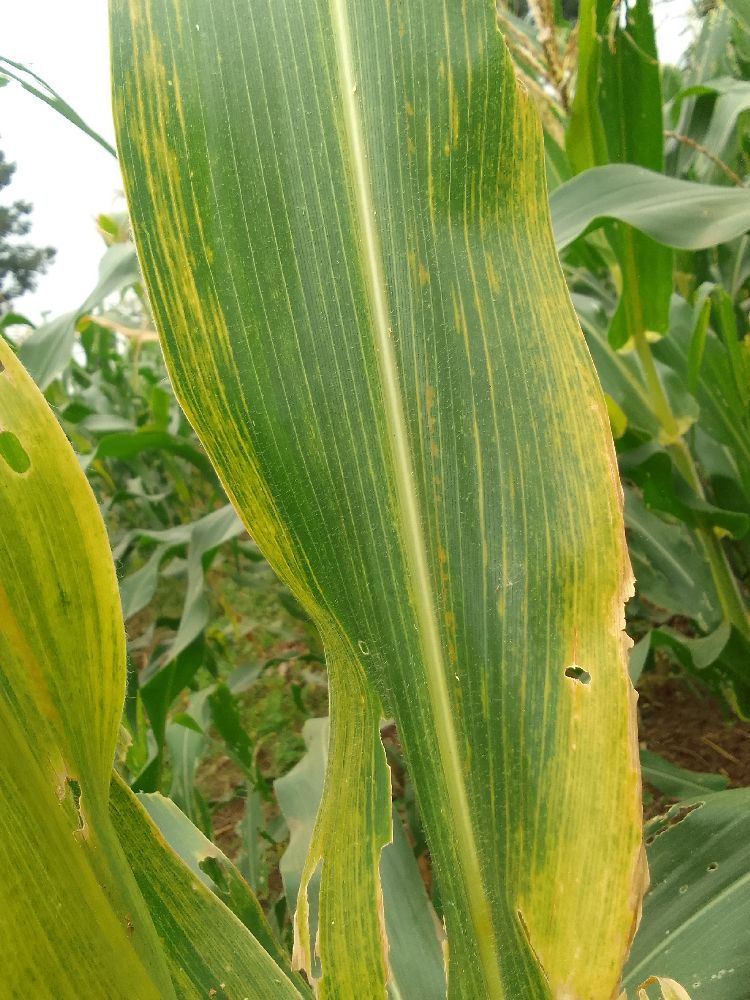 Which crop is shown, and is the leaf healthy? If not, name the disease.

maize, maize lethal necrosis
